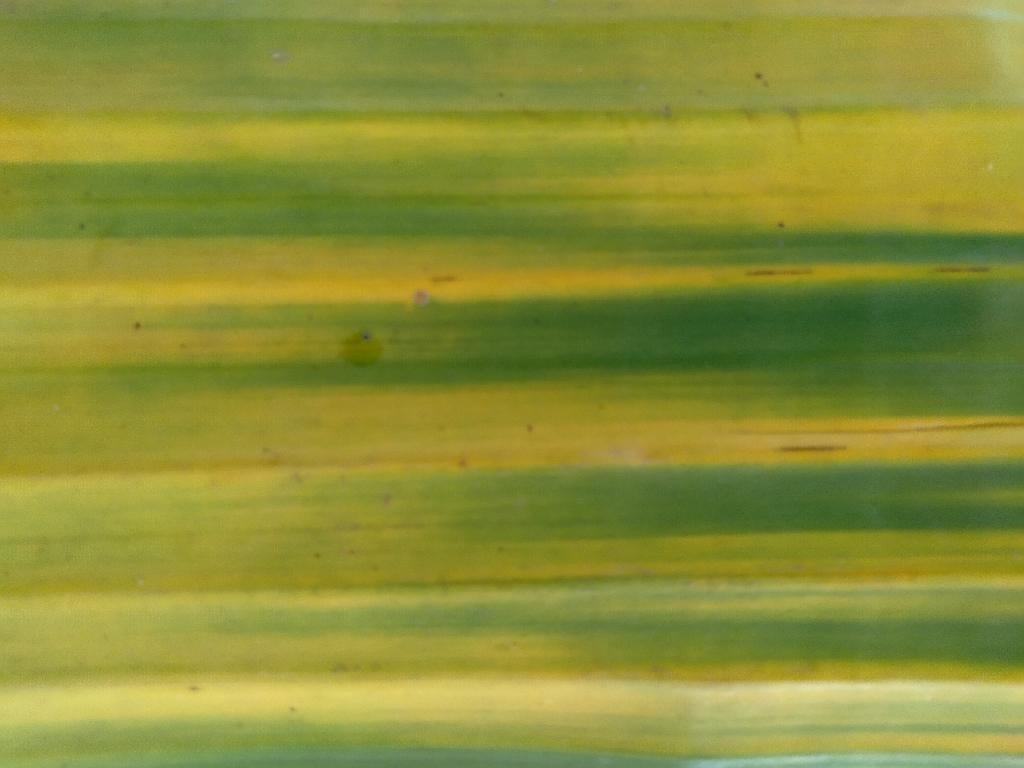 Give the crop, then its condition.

banana, fusarium wilt race 1
